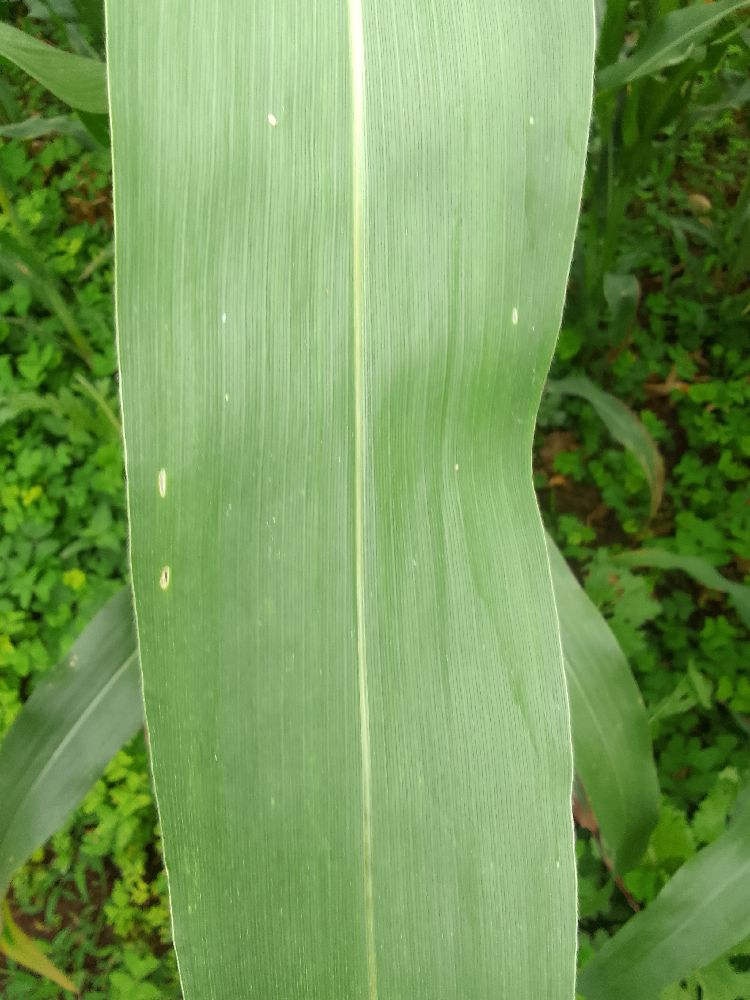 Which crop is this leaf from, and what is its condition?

maize, healthy
